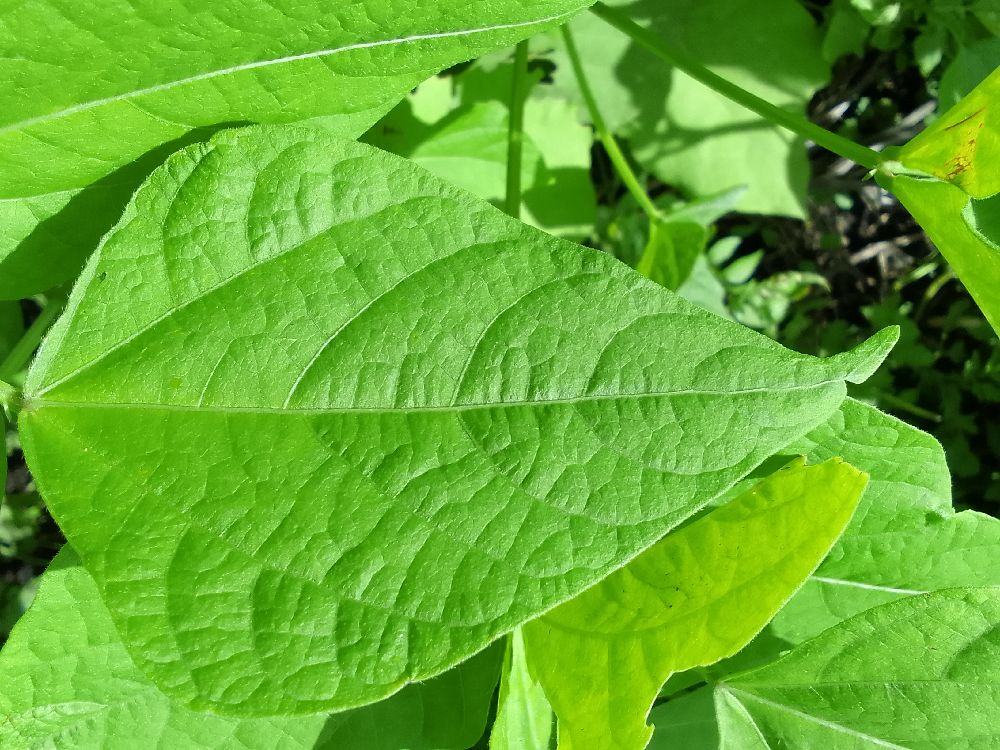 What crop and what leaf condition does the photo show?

common bean, healthy
